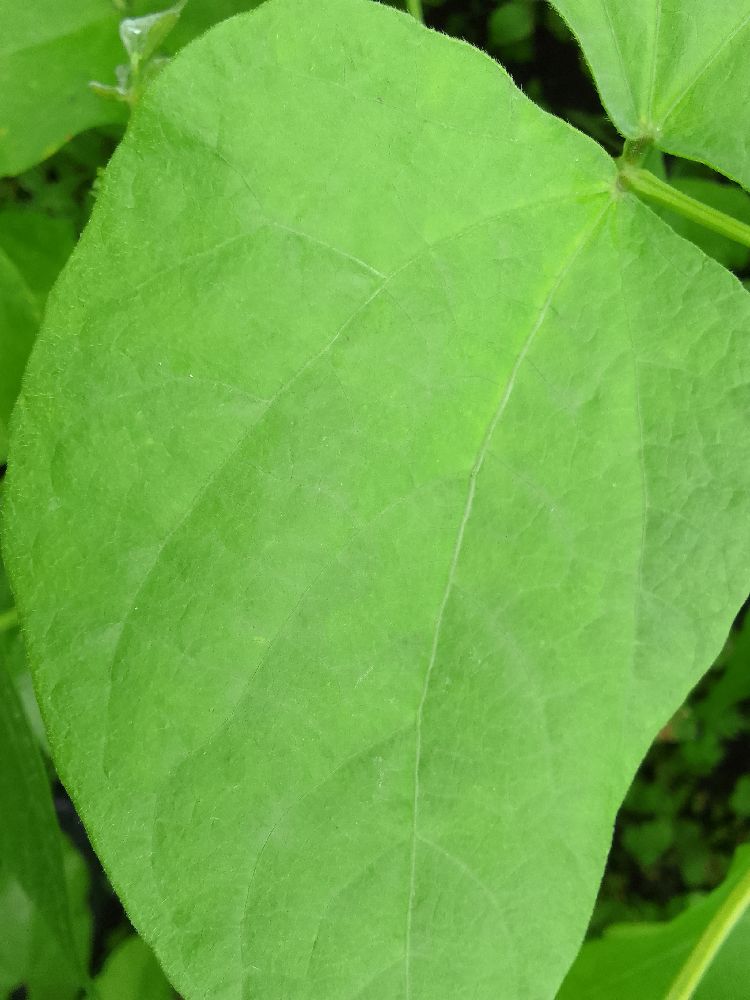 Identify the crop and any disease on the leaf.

common bean, healthy
